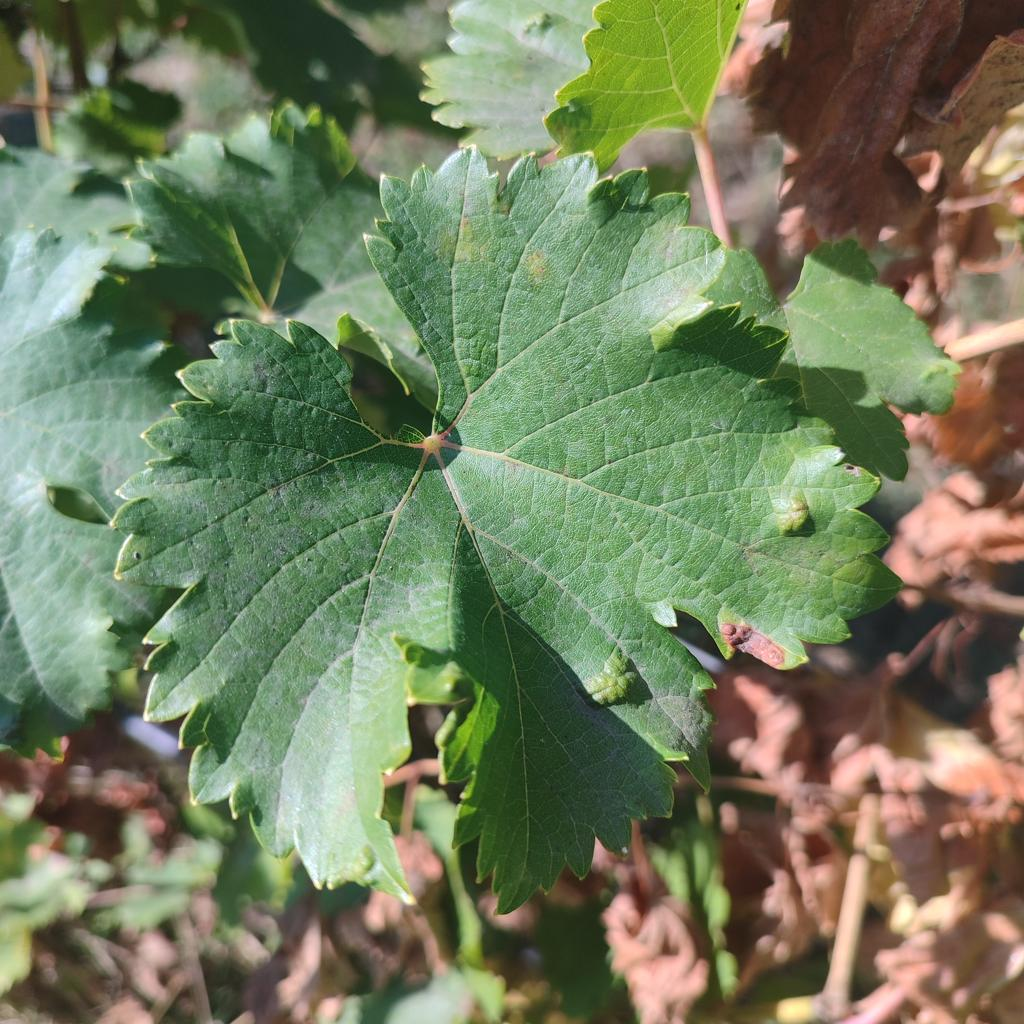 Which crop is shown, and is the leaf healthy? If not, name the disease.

grapevine, erineum mite
